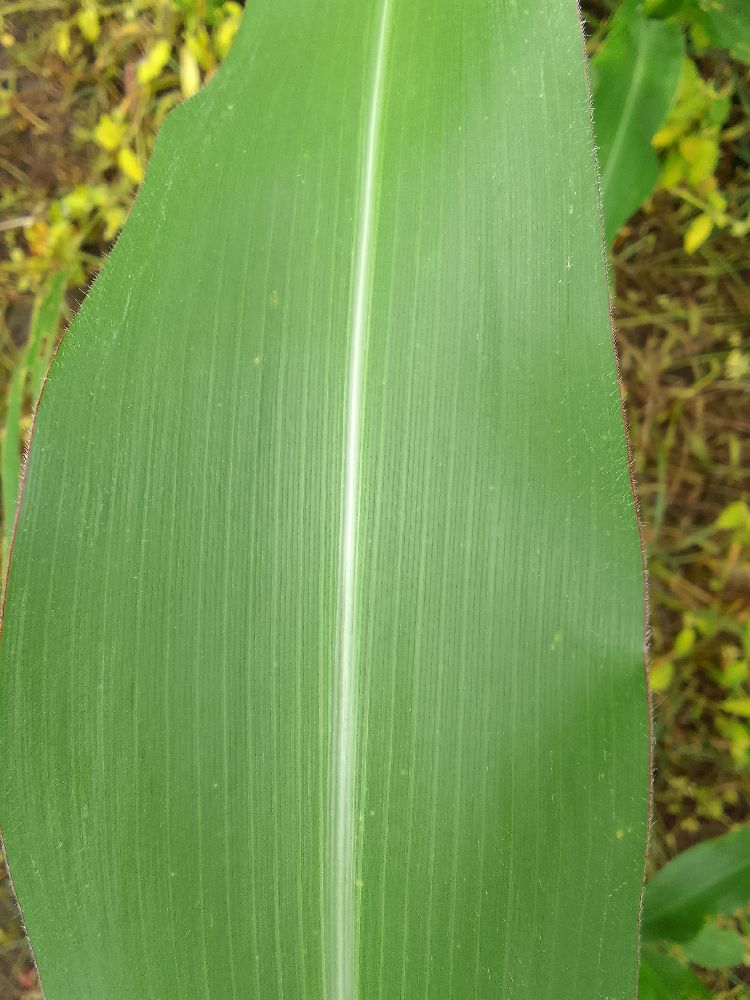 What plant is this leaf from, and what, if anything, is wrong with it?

maize, healthy
